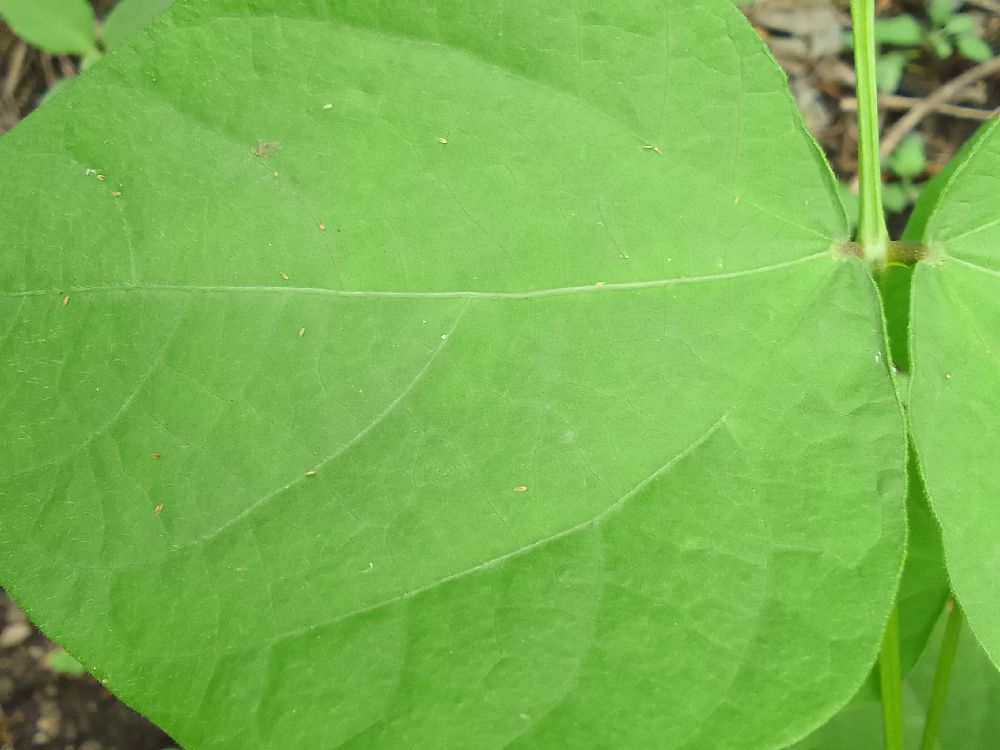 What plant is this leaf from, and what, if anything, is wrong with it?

common bean, healthy
